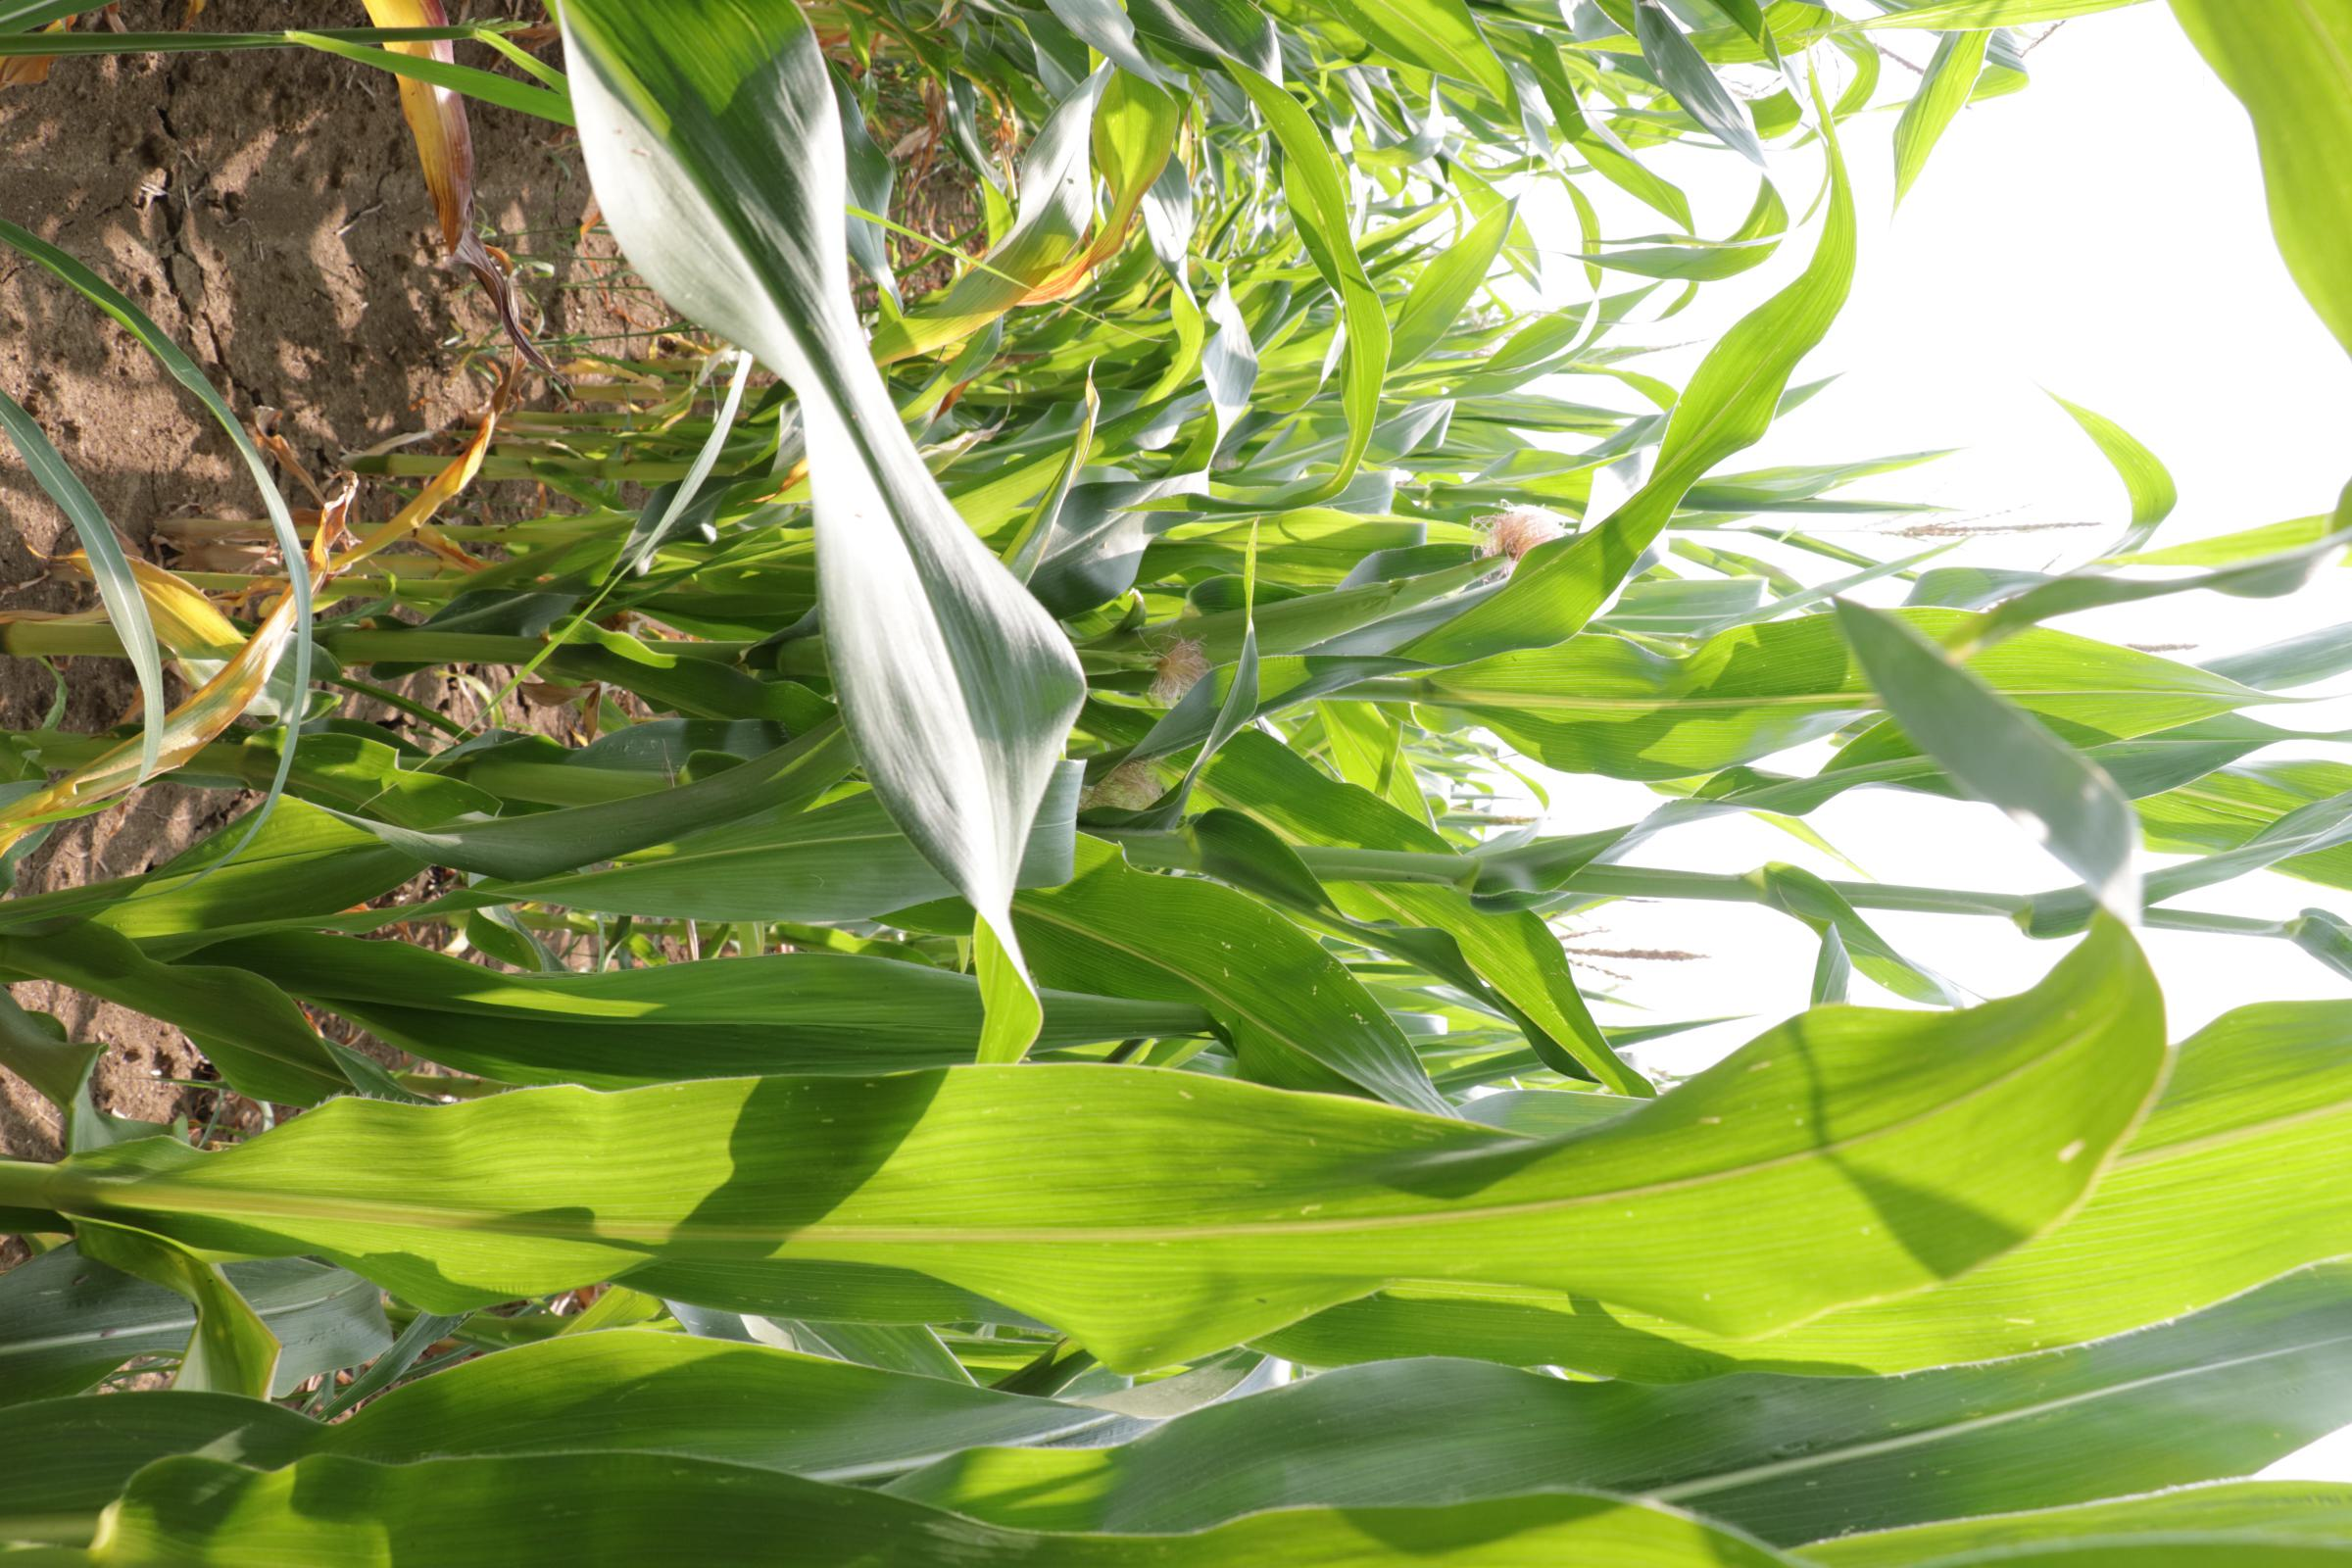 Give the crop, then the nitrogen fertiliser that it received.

maize, no added nitrogen
